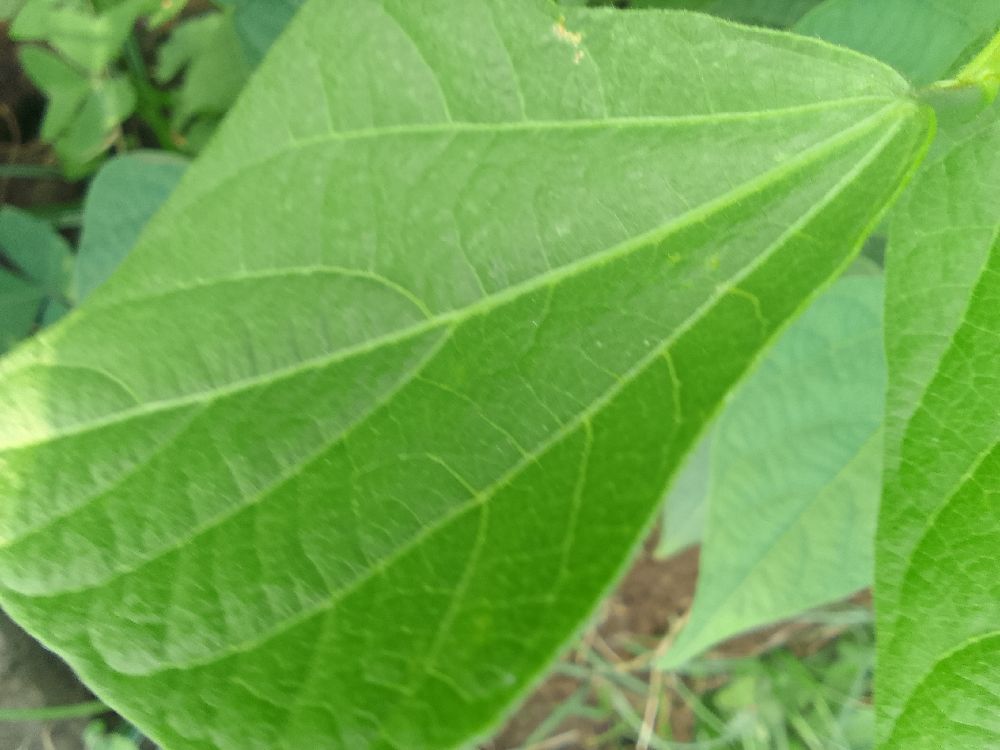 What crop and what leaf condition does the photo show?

common bean, healthy
